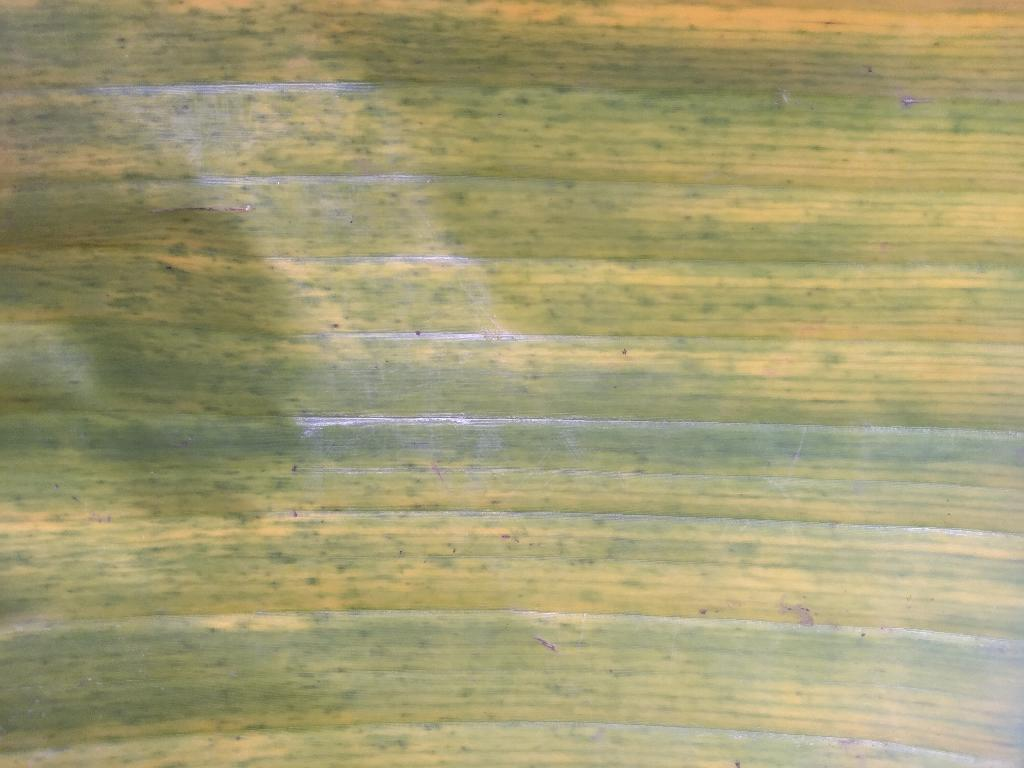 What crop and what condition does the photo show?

banana, fusarium wilt race 1
